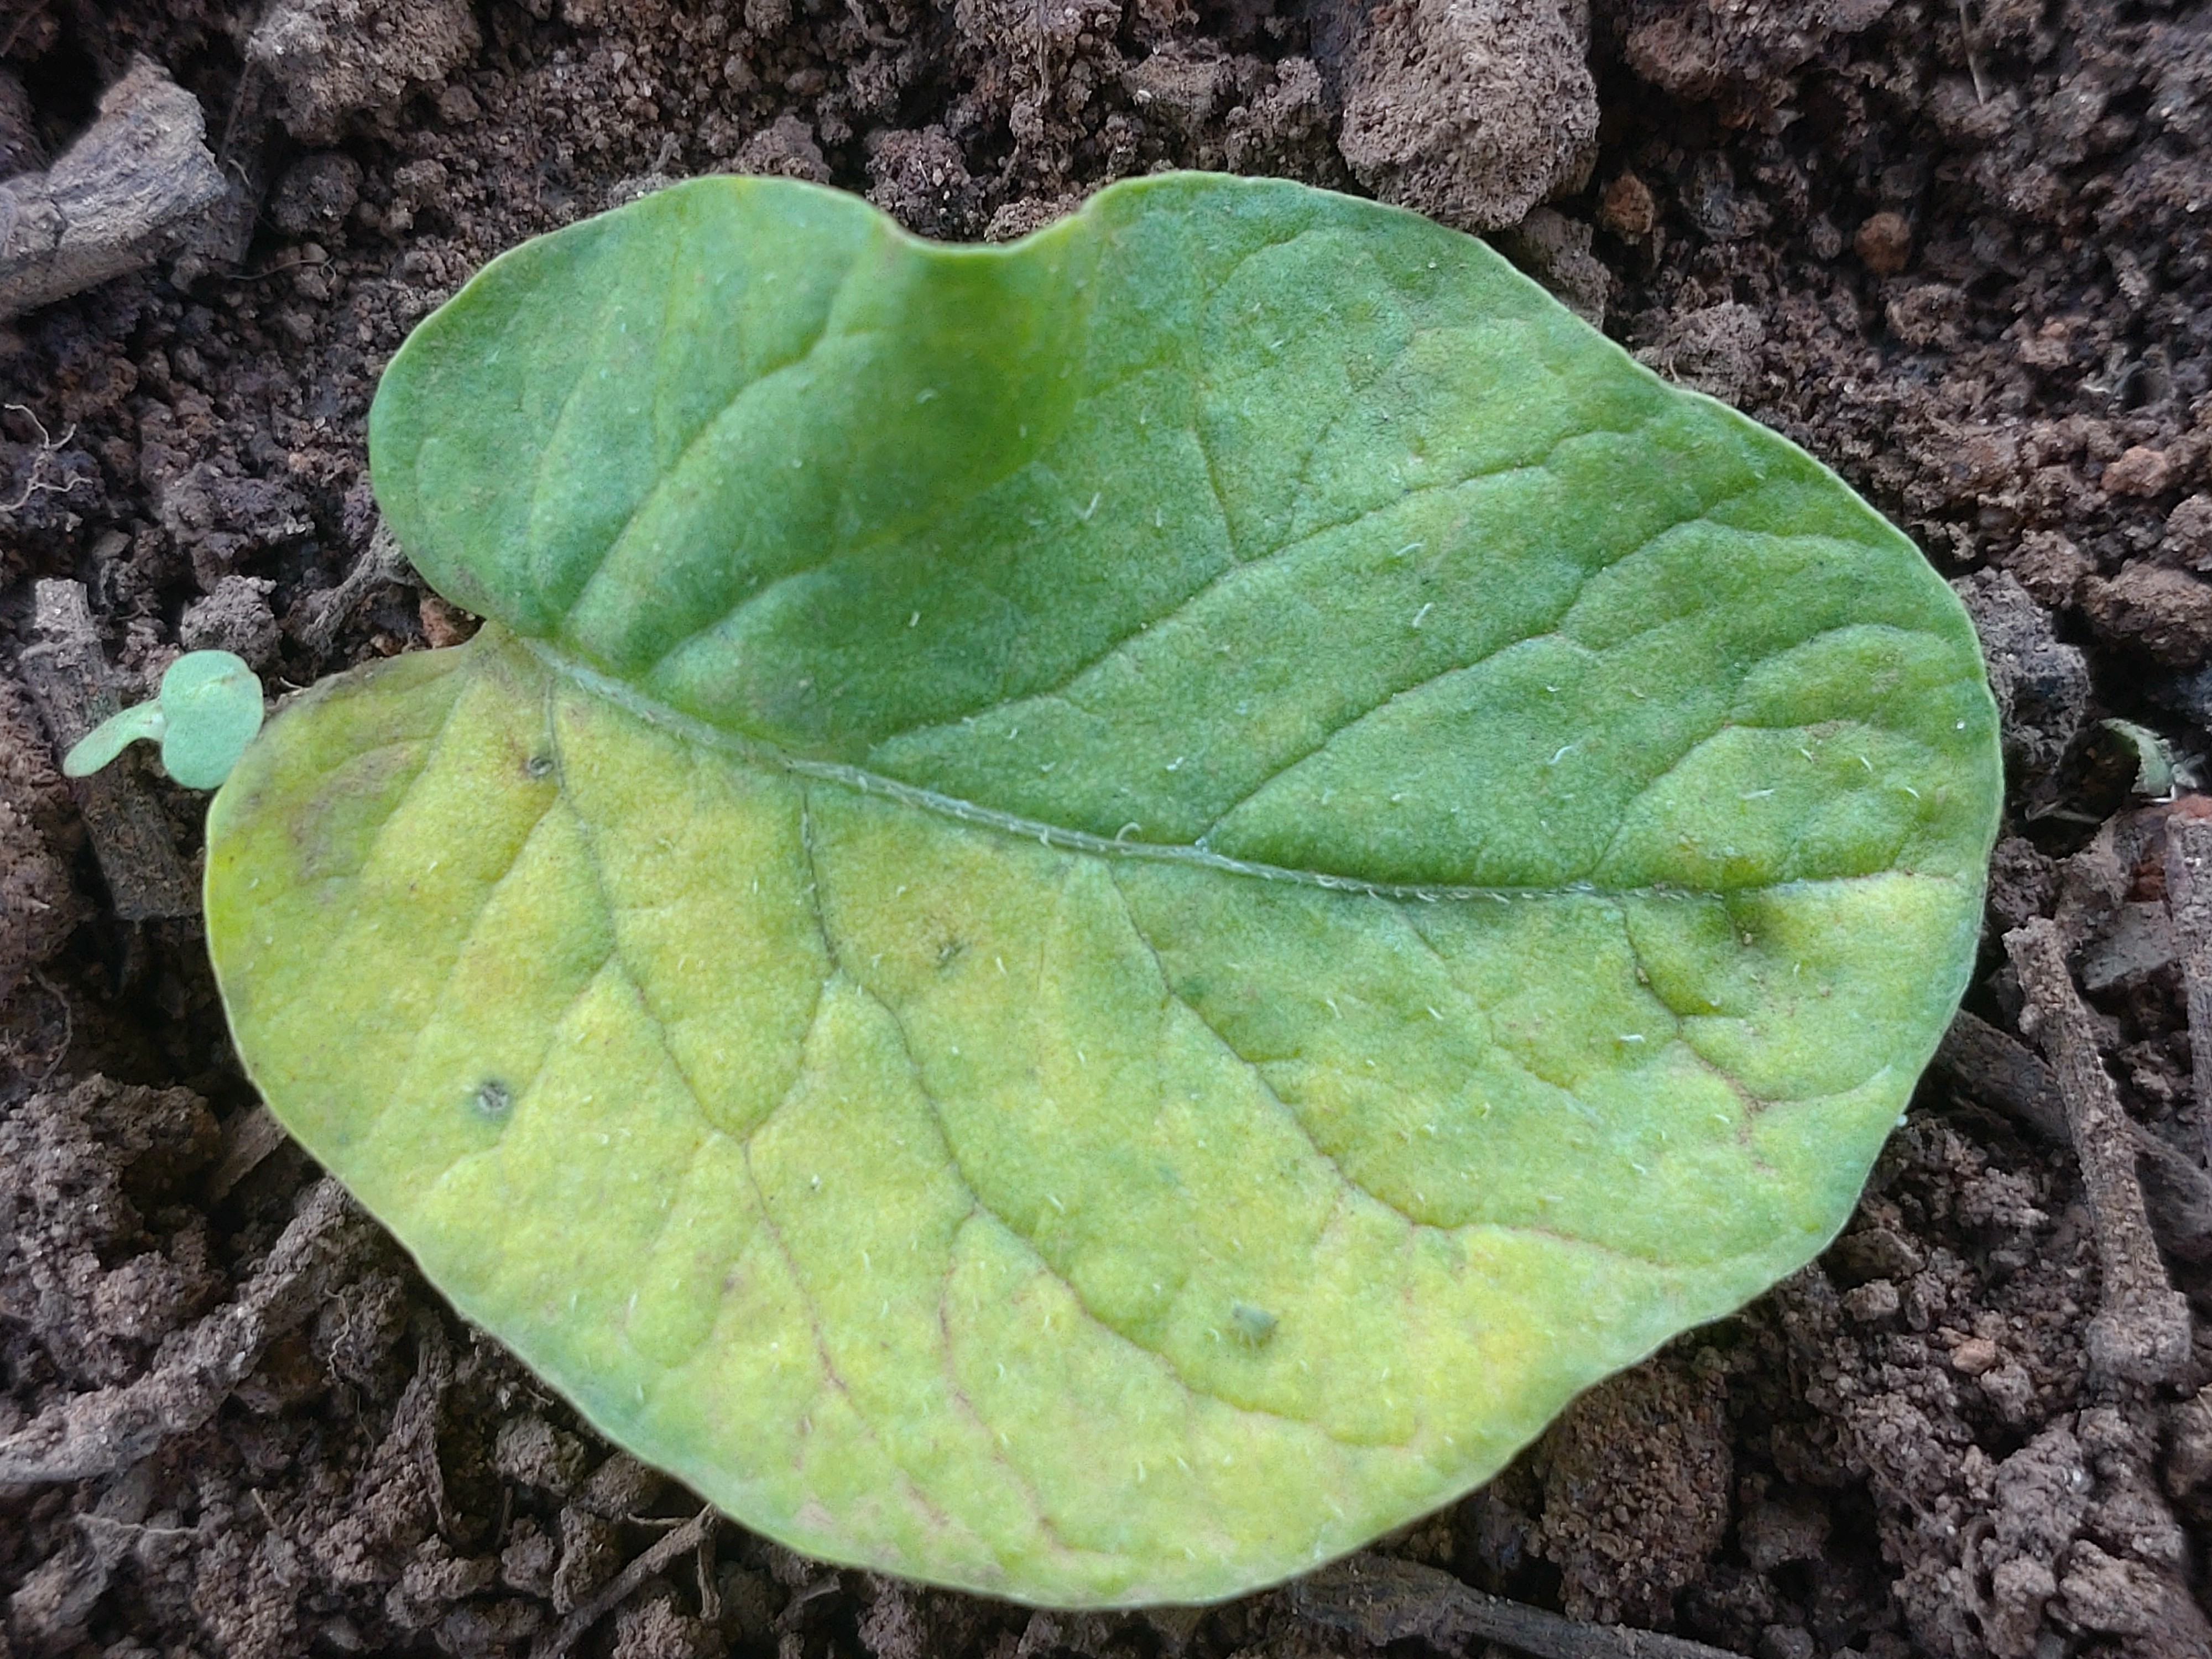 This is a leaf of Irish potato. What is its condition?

late blight
